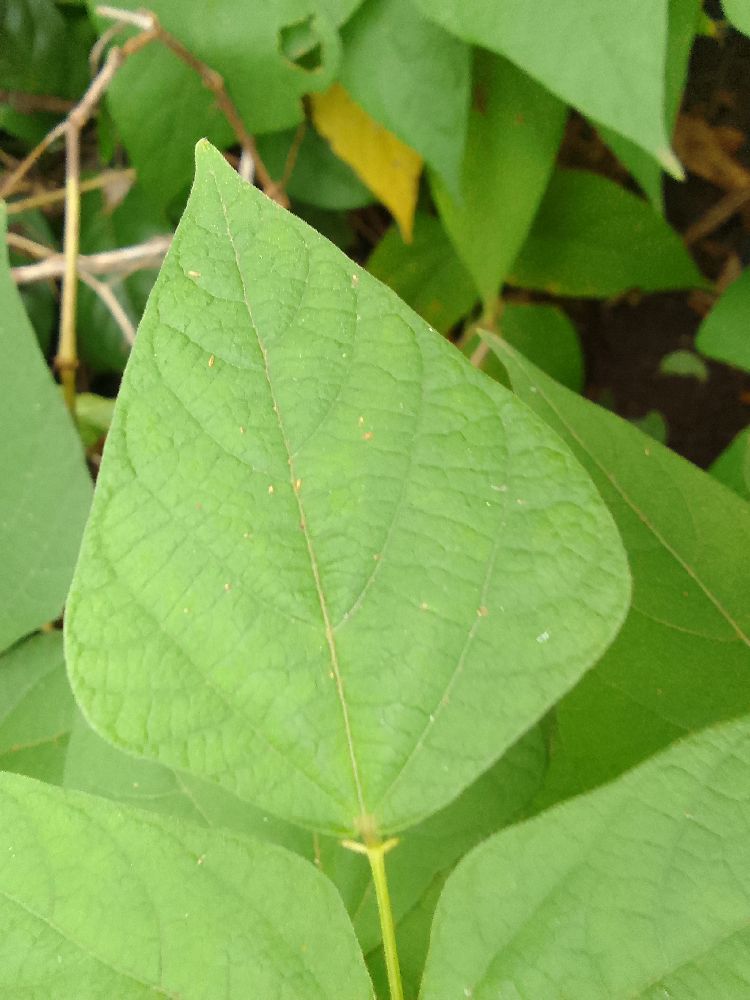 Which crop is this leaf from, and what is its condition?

common bean, healthy
